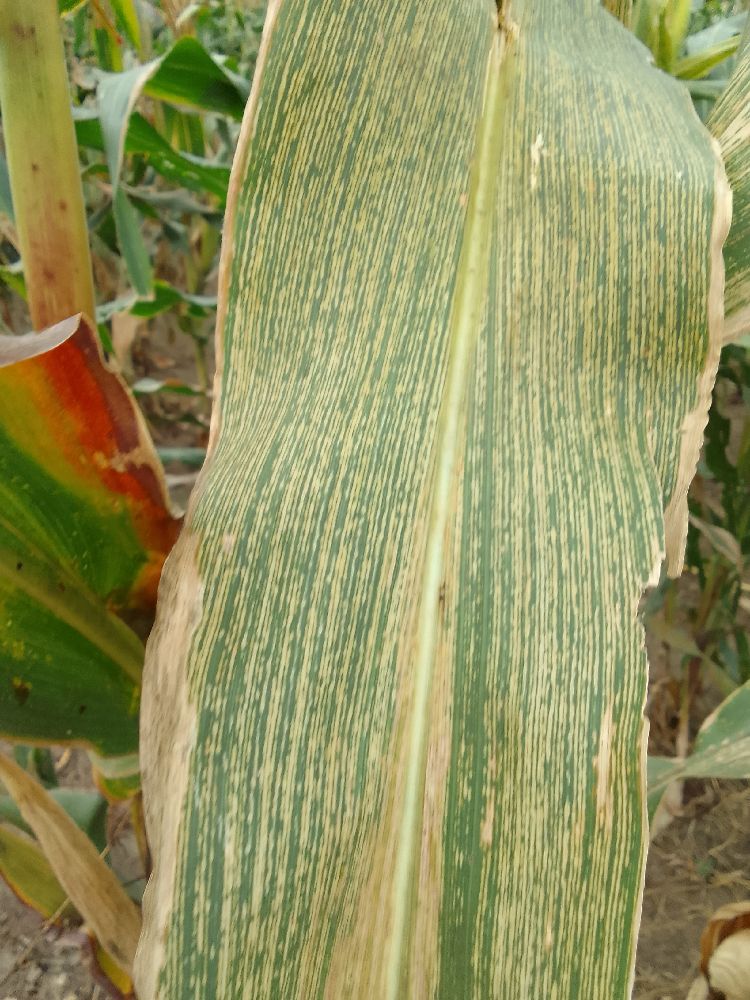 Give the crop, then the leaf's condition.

maize, maize streak virus
